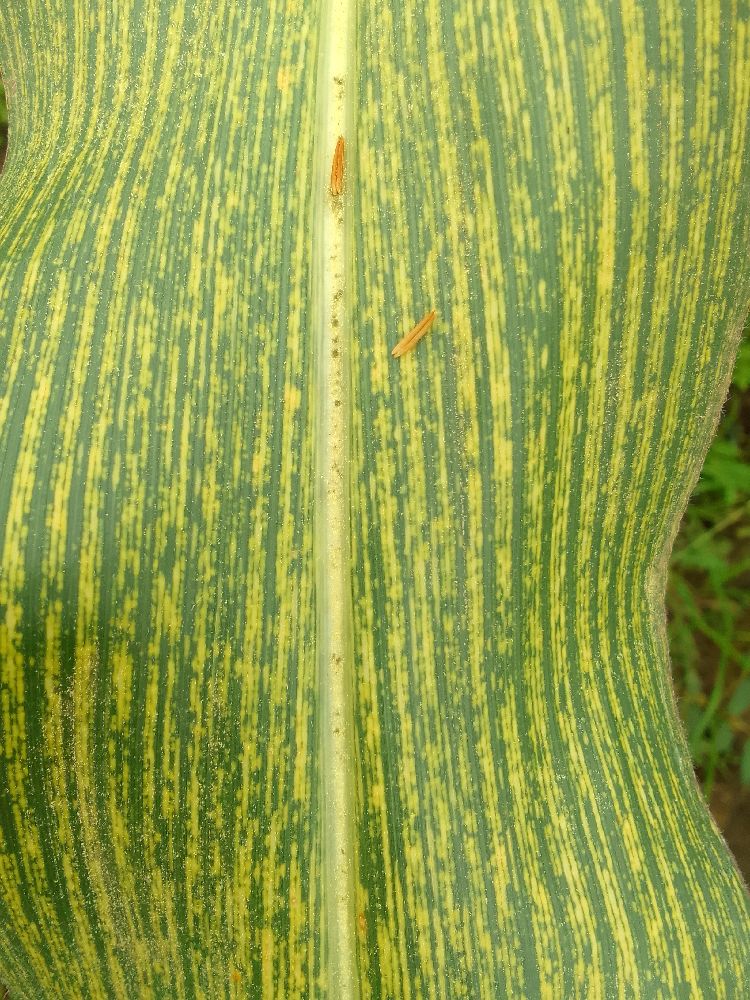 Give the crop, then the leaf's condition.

maize, maize streak virus
